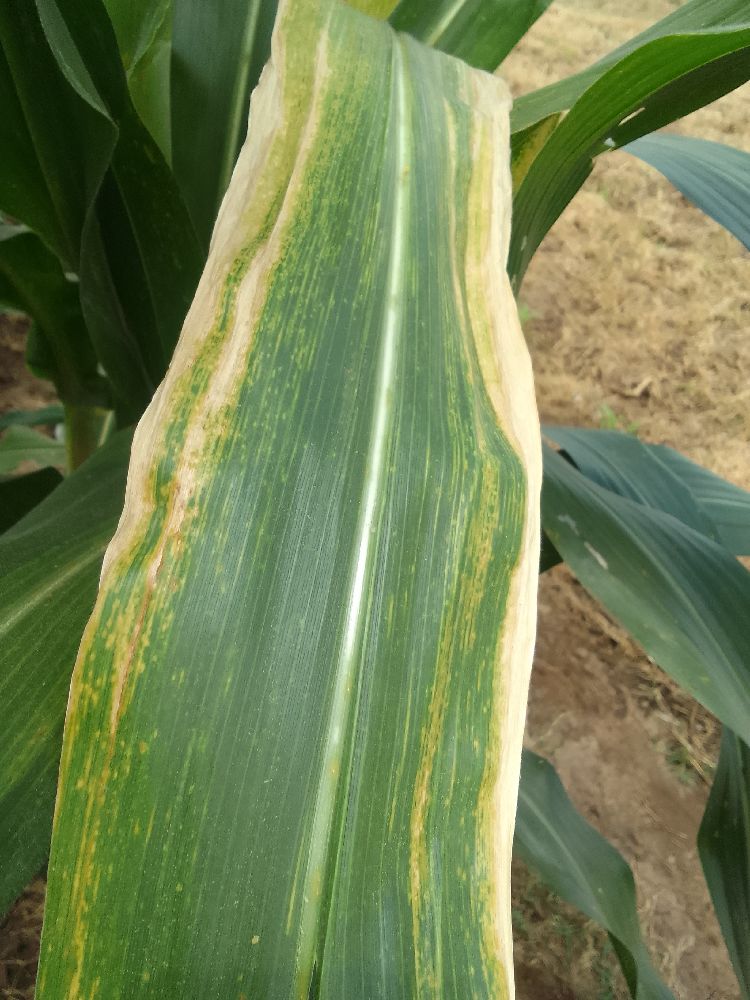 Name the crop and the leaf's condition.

maize, maize lethal necrosis
